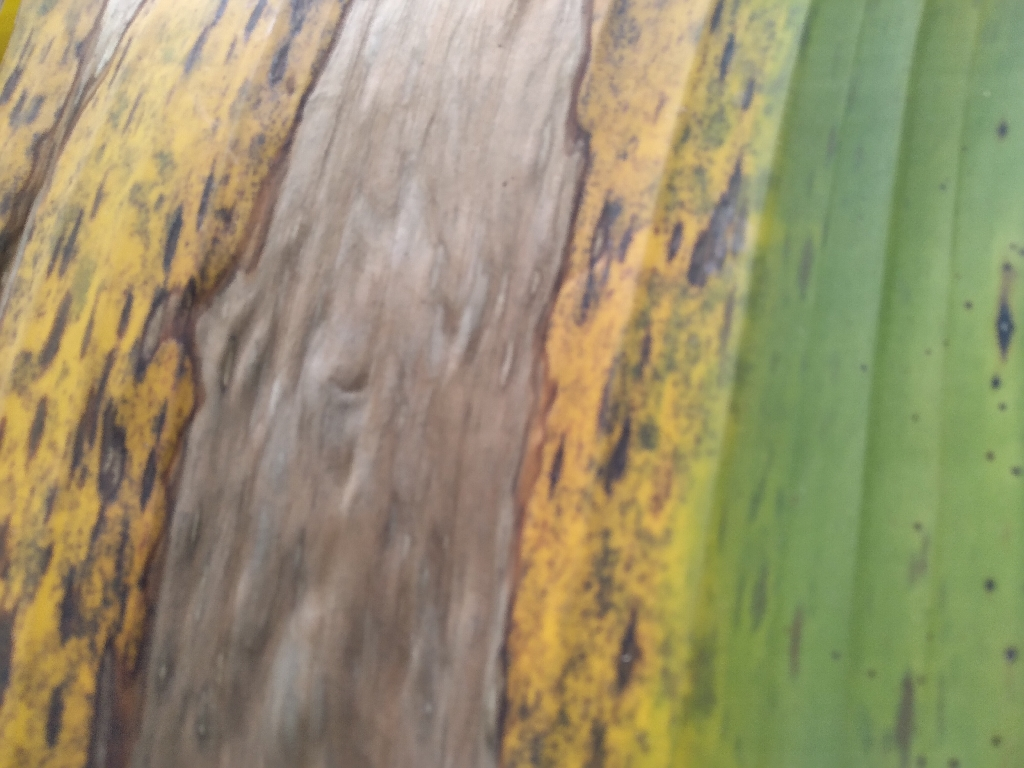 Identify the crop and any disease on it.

banana, black sigatoka
